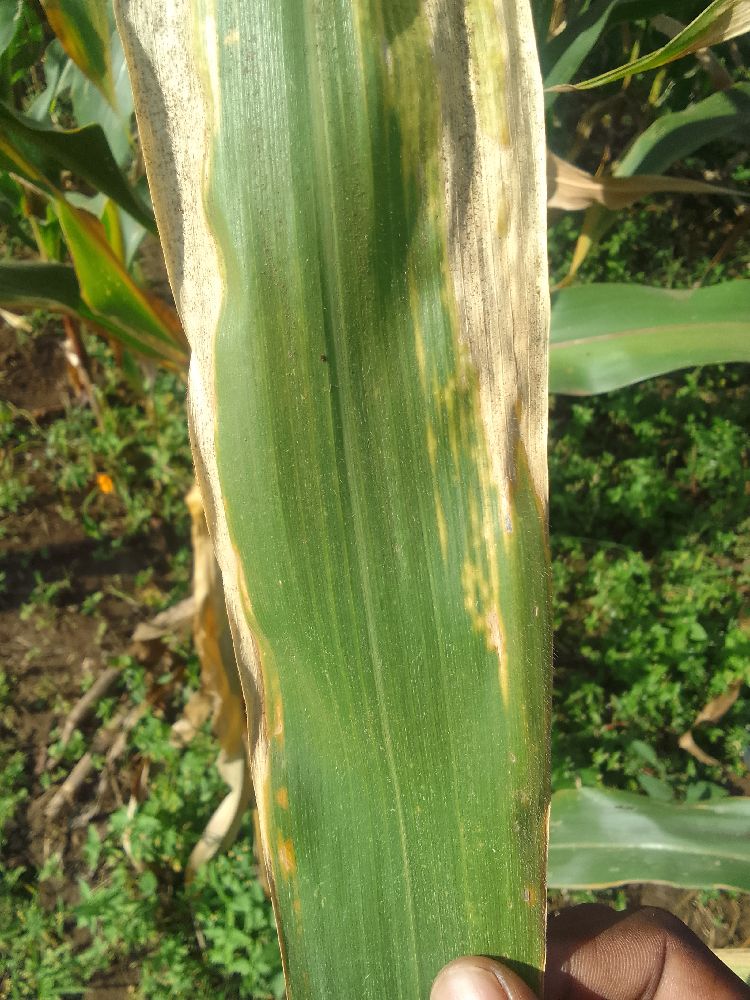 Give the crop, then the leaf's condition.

maize, maize lethal necrosis
